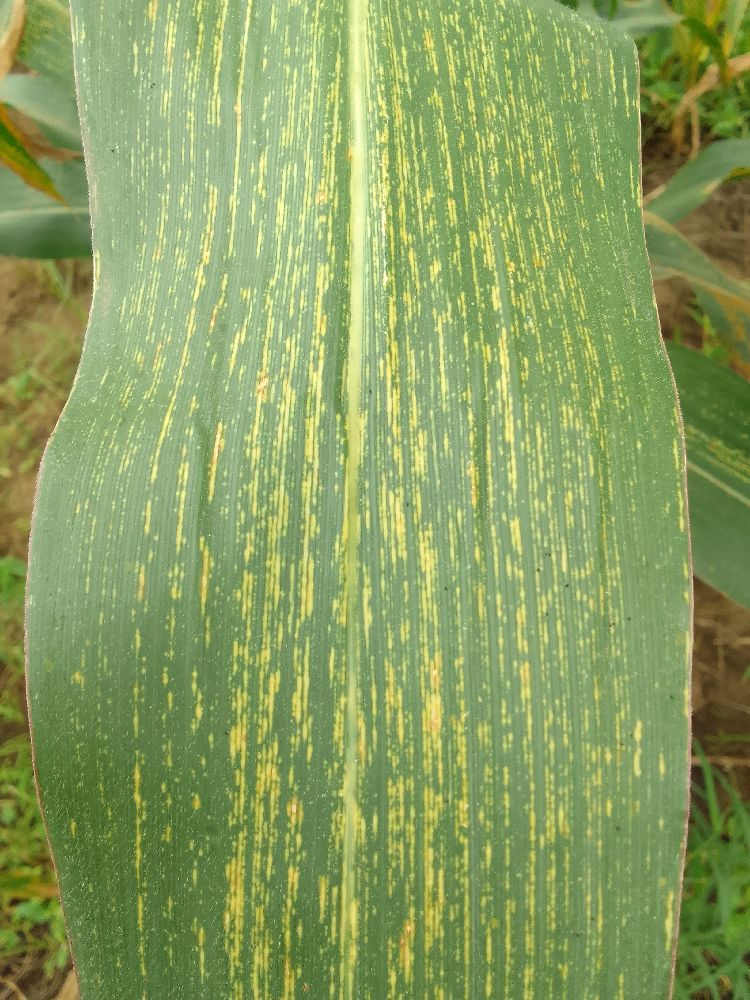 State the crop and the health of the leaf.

maize, maize streak virus
